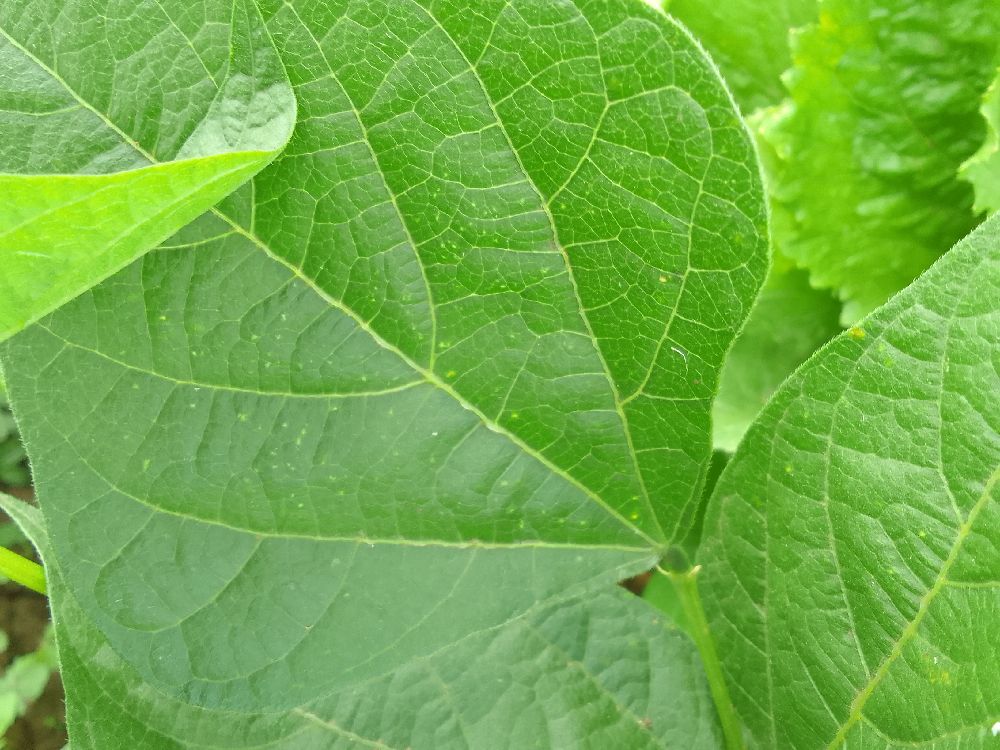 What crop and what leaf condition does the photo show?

common bean, healthy
